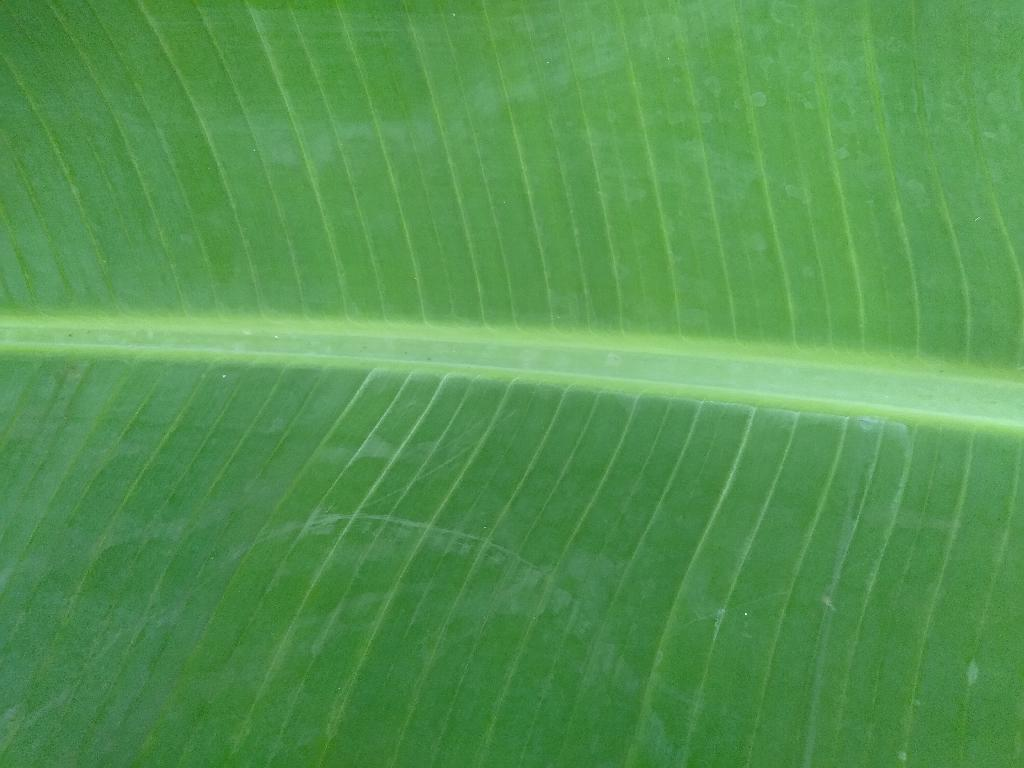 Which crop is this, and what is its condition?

banana, healthy
